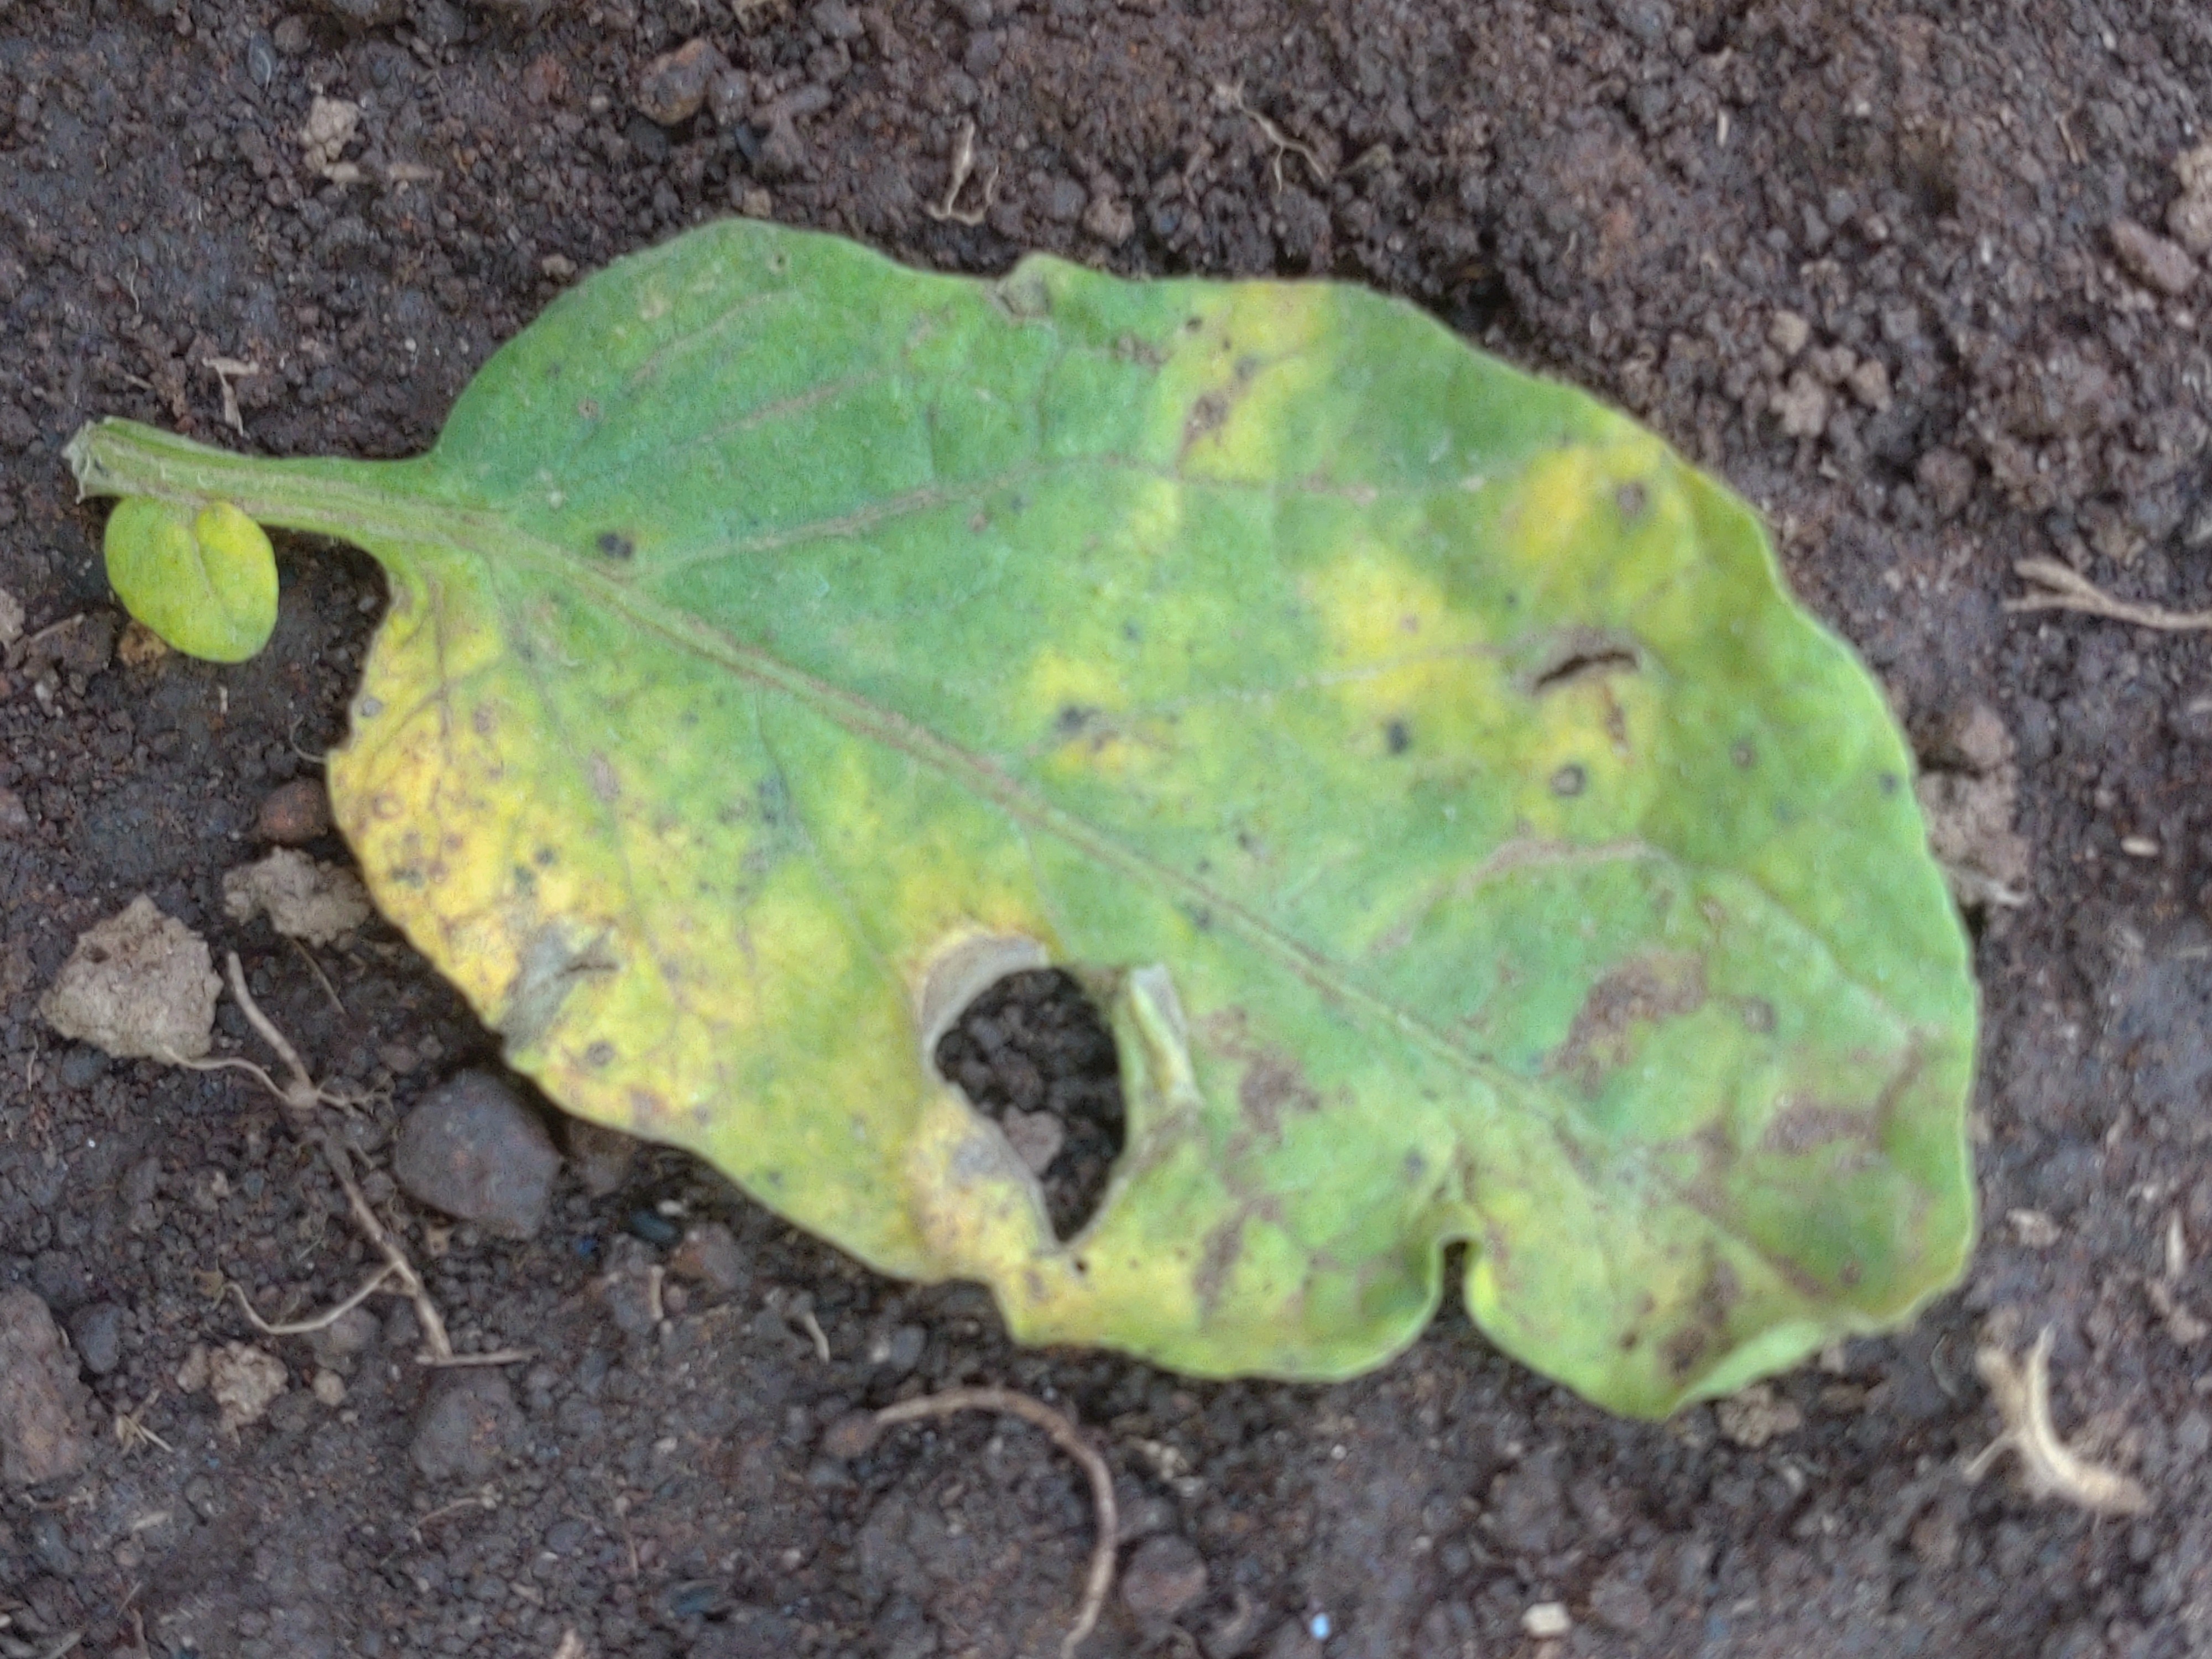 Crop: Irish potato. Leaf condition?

late blight
